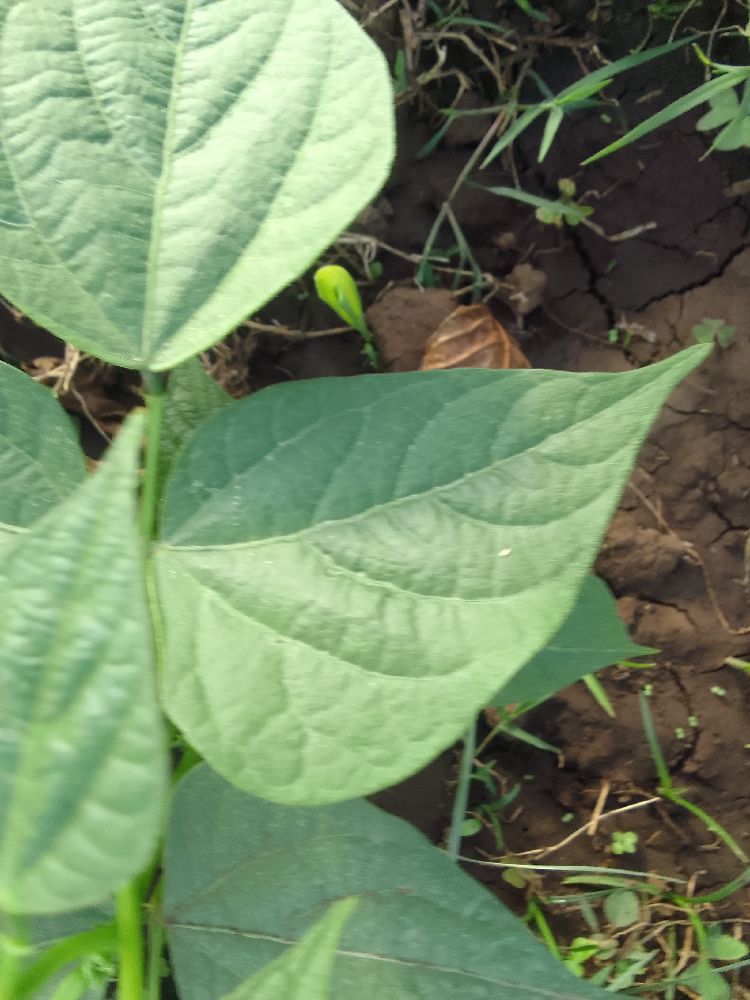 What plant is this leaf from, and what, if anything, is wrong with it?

common bean, healthy
